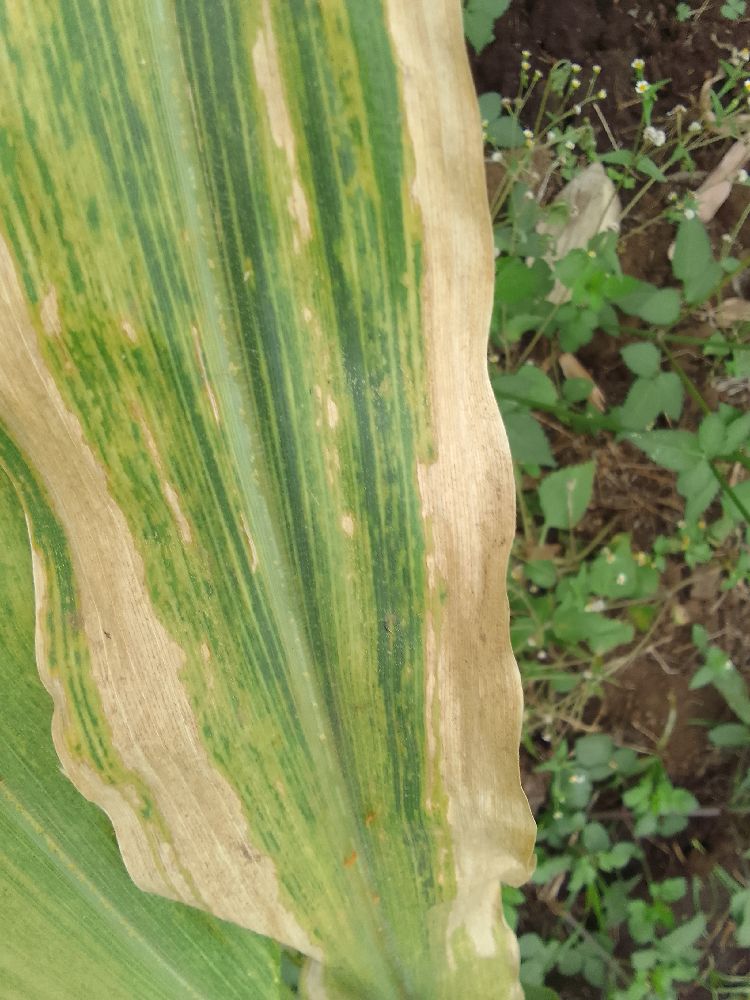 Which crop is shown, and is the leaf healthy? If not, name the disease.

maize, maize lethal necrosis
